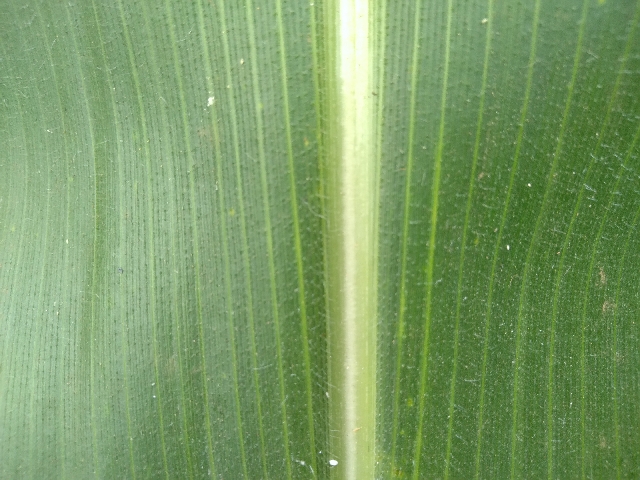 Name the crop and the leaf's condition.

maize, healthy
